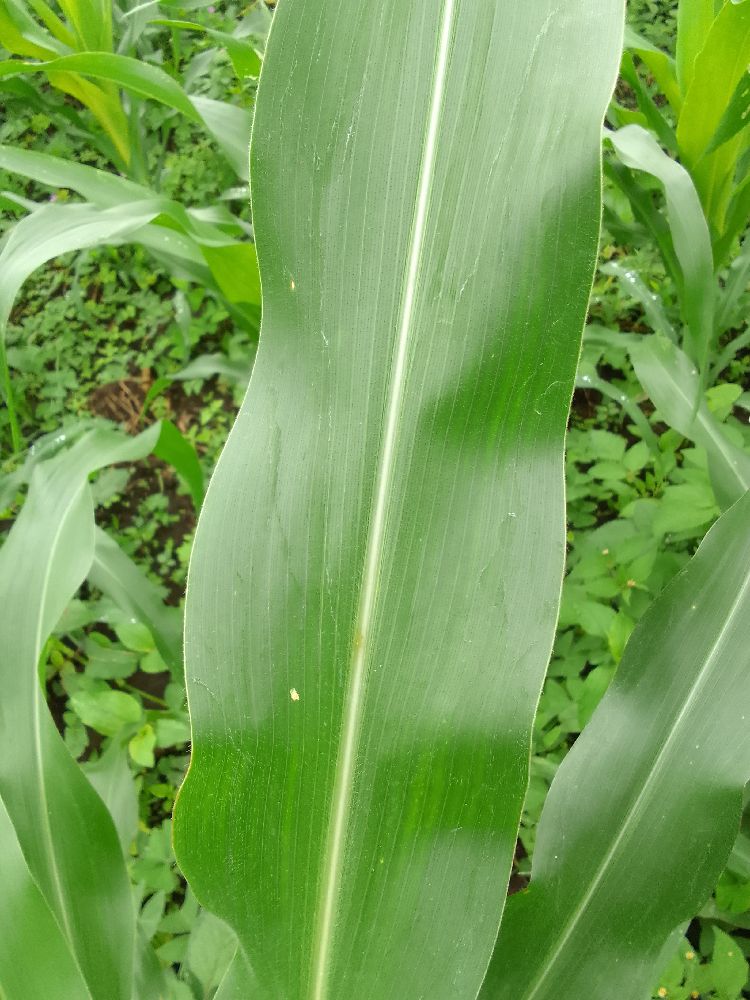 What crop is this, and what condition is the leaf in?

maize, healthy
